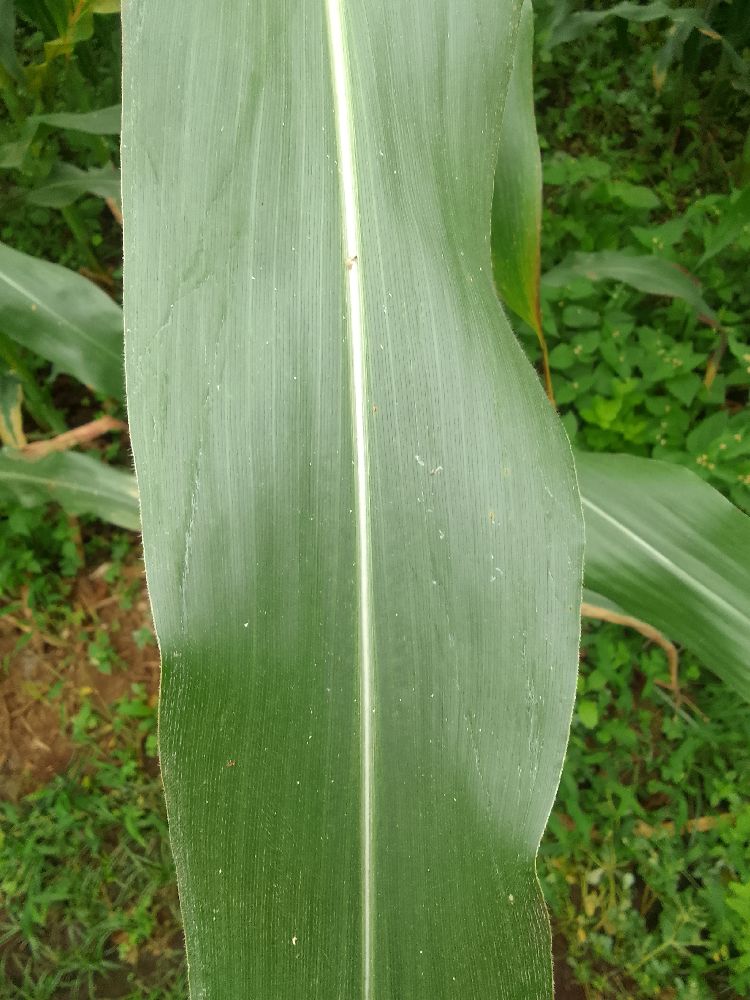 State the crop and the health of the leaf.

maize, healthy
